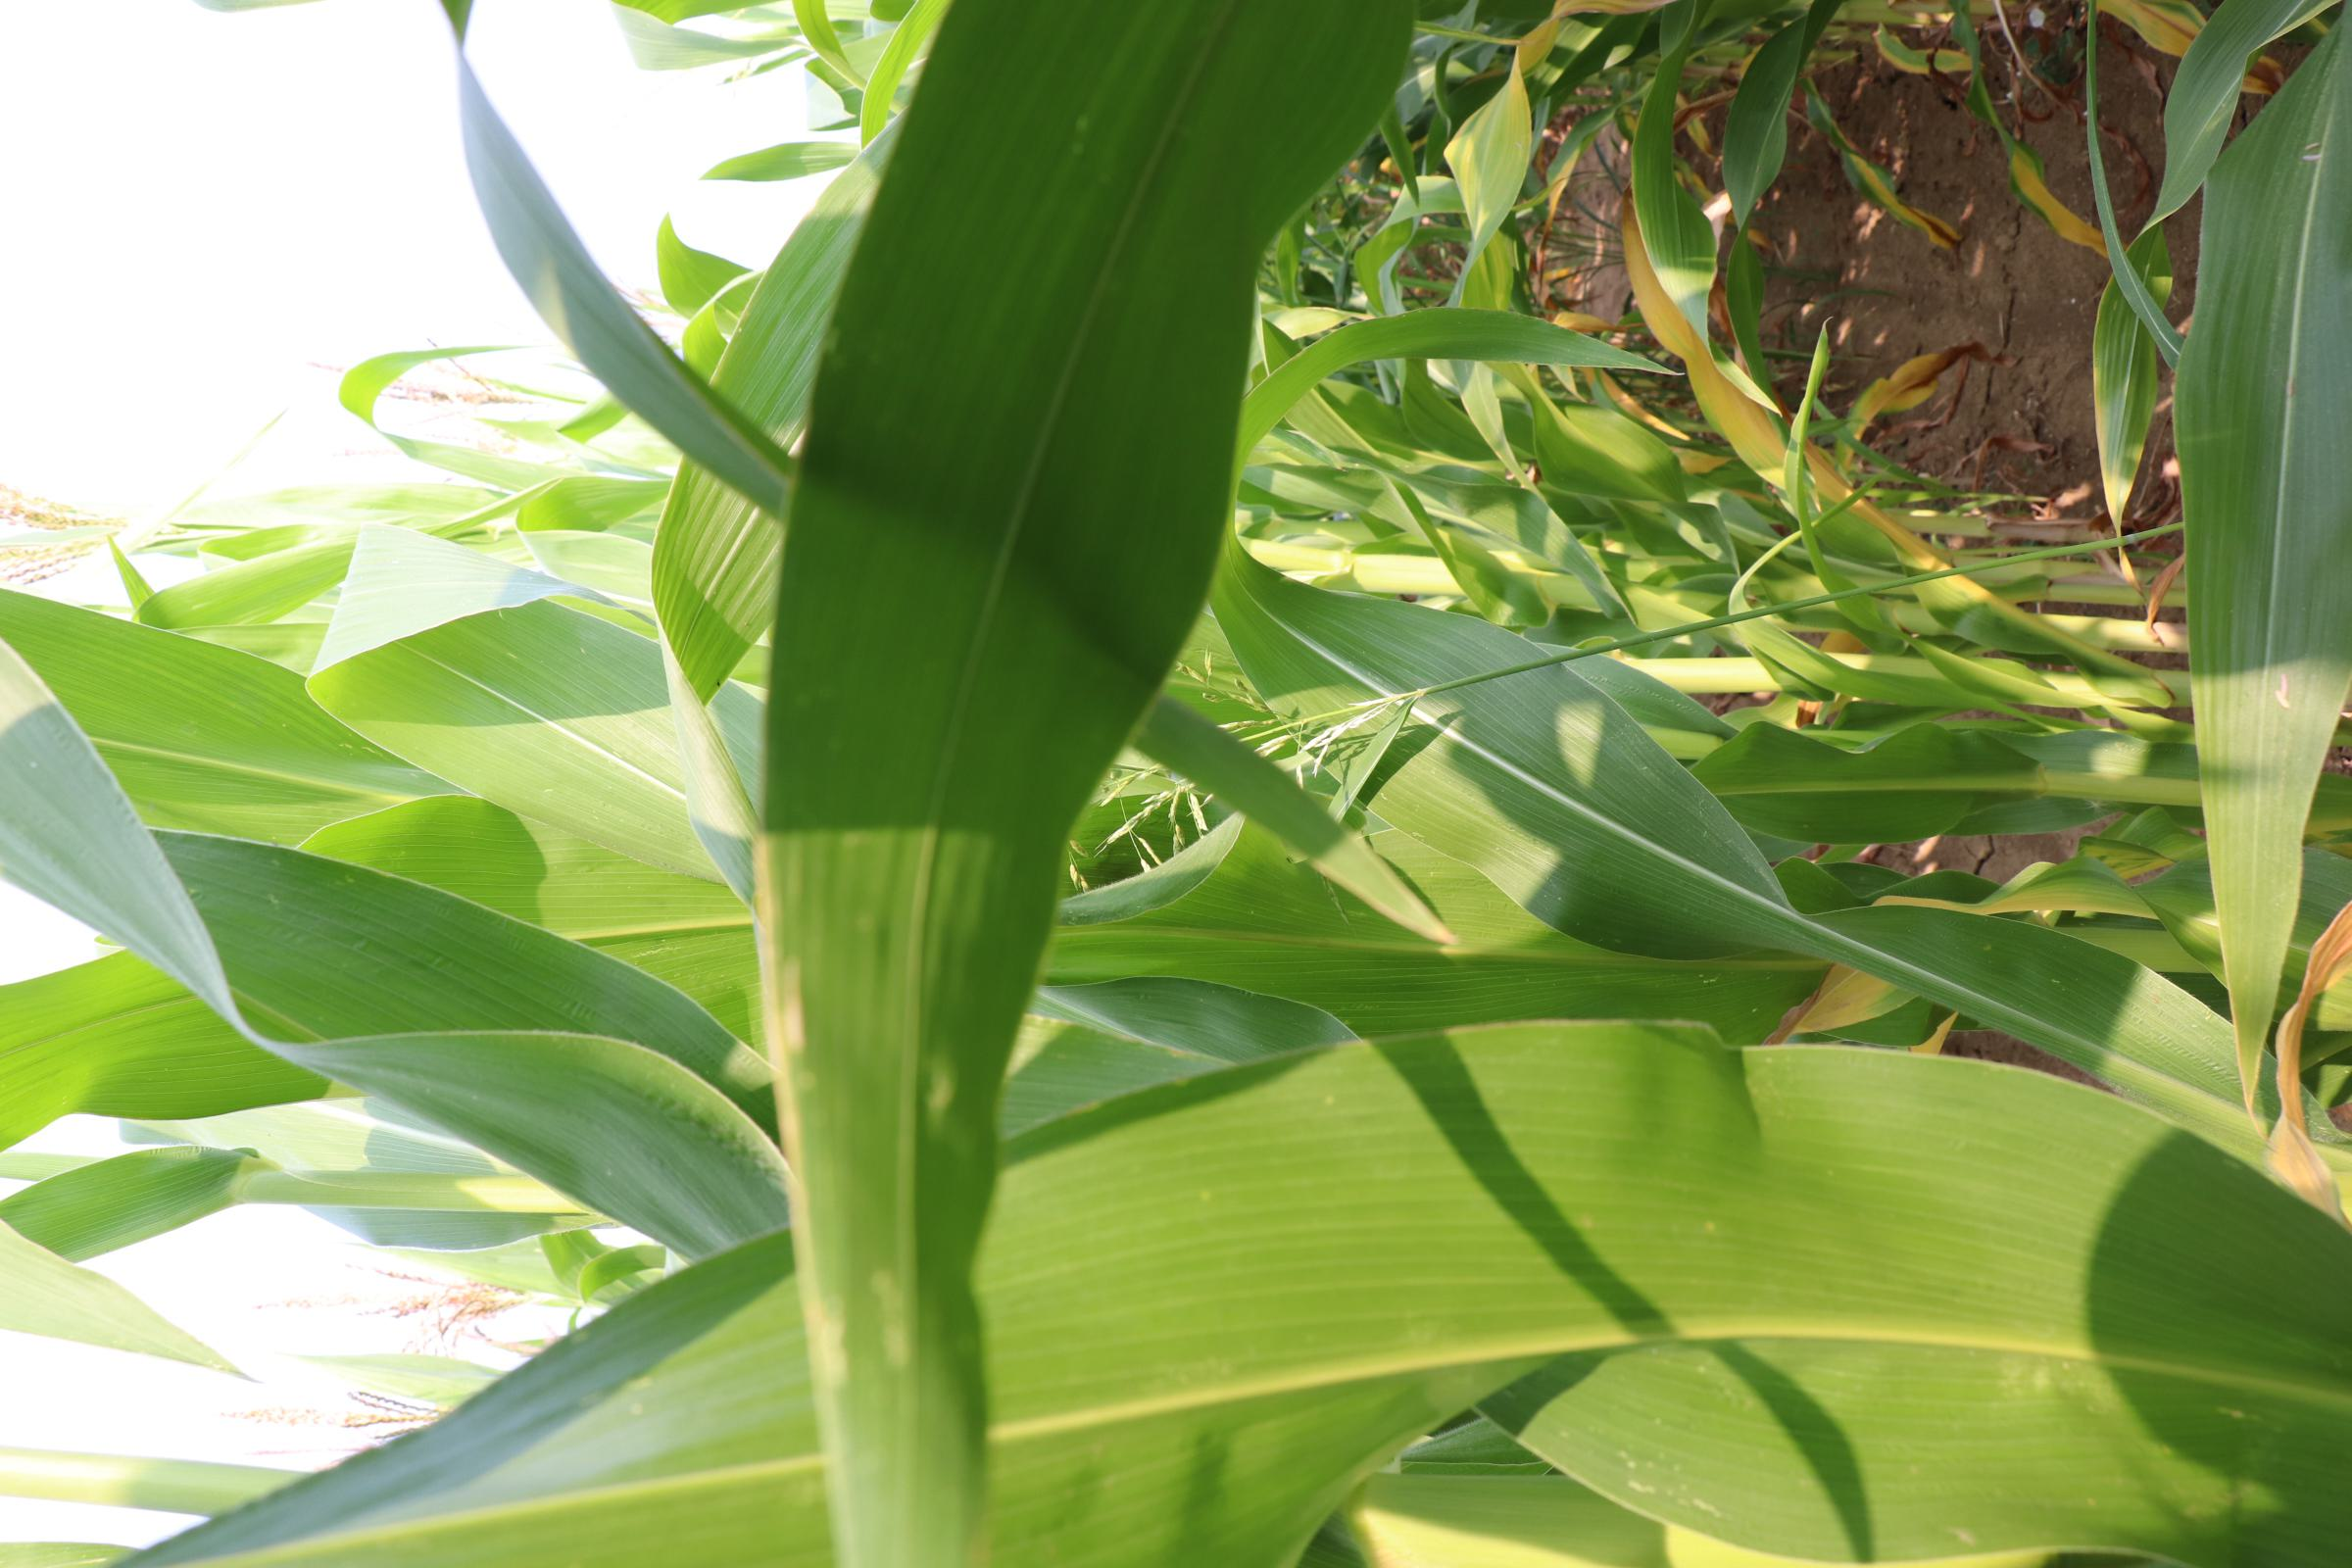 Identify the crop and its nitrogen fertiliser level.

maize, no added nitrogen
